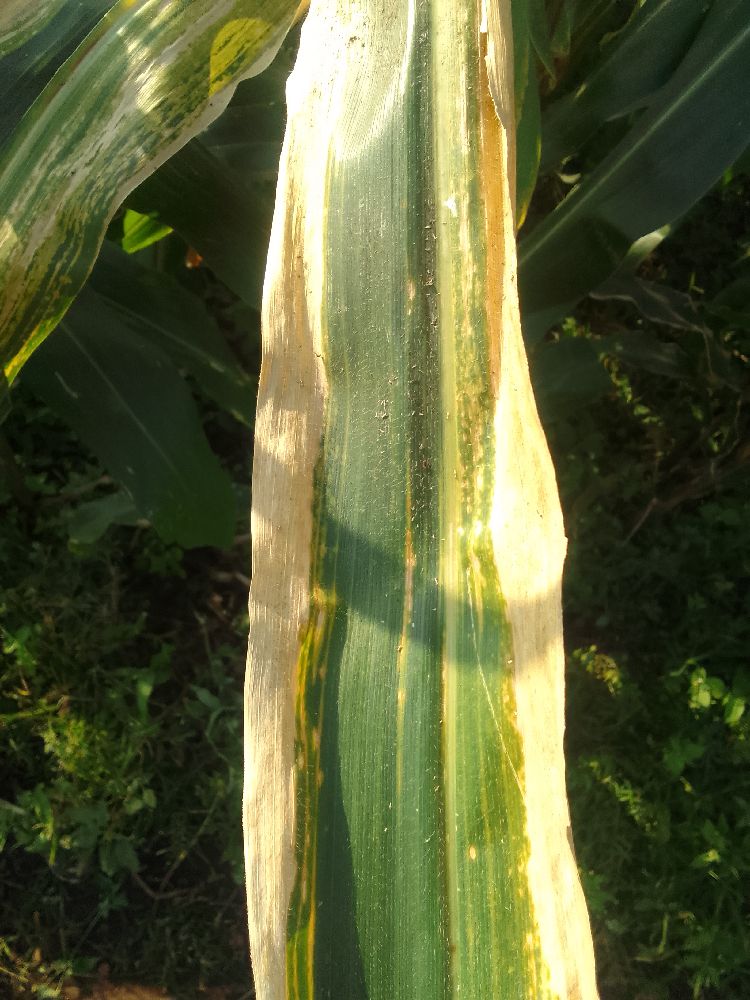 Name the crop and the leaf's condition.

maize, maize lethal necrosis
